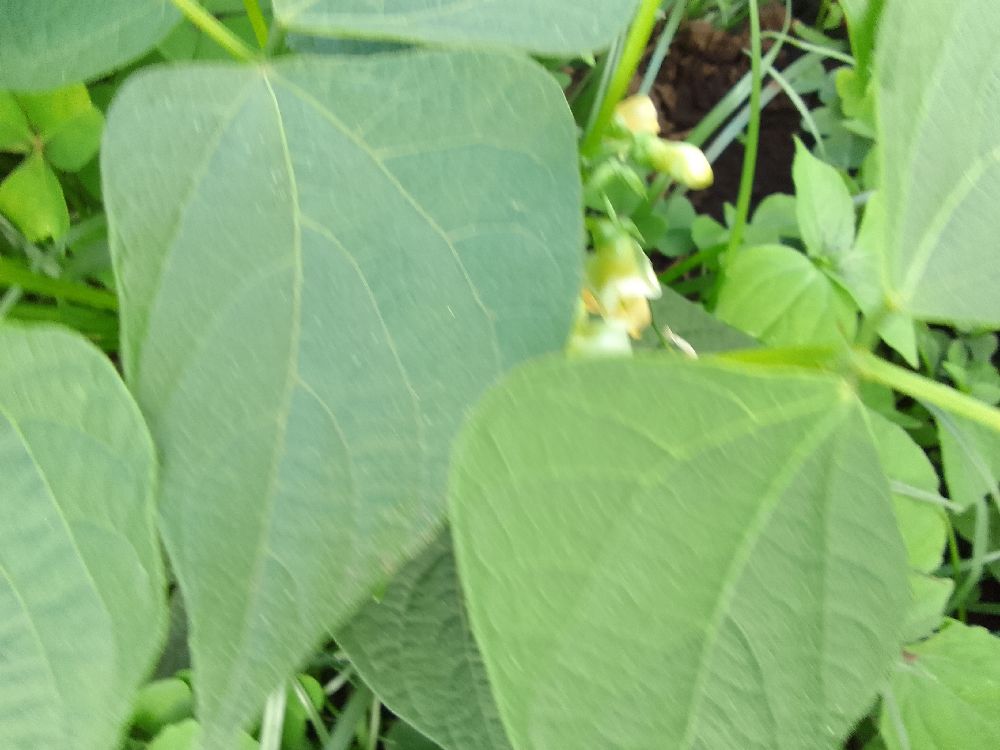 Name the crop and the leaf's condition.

common bean, healthy
